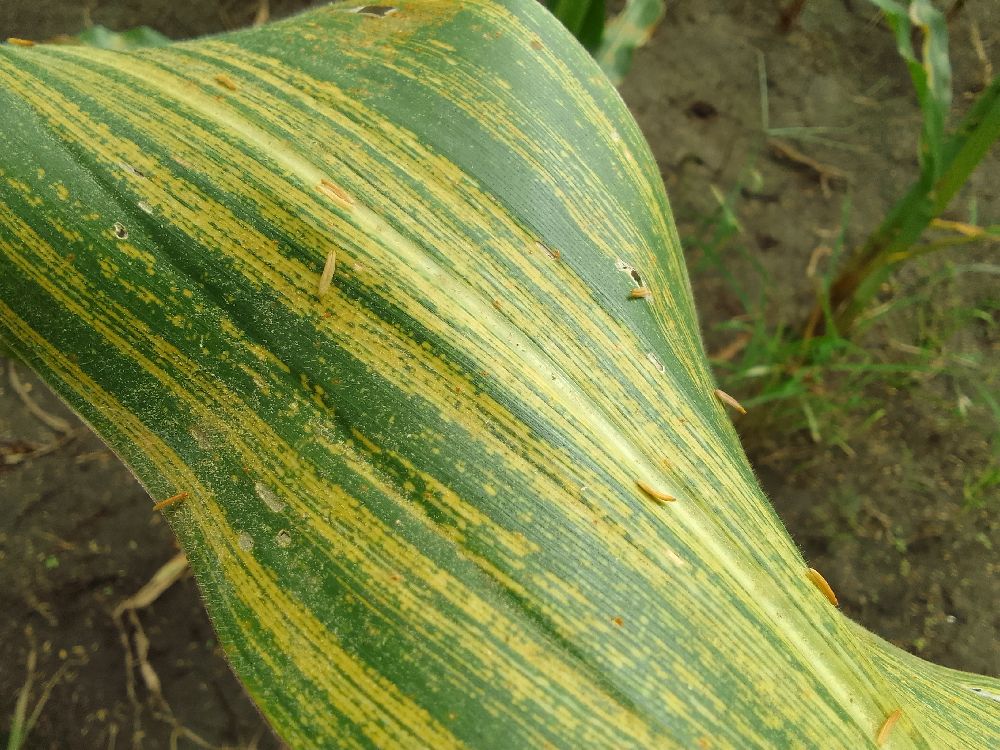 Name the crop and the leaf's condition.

maize, maize streak virus
